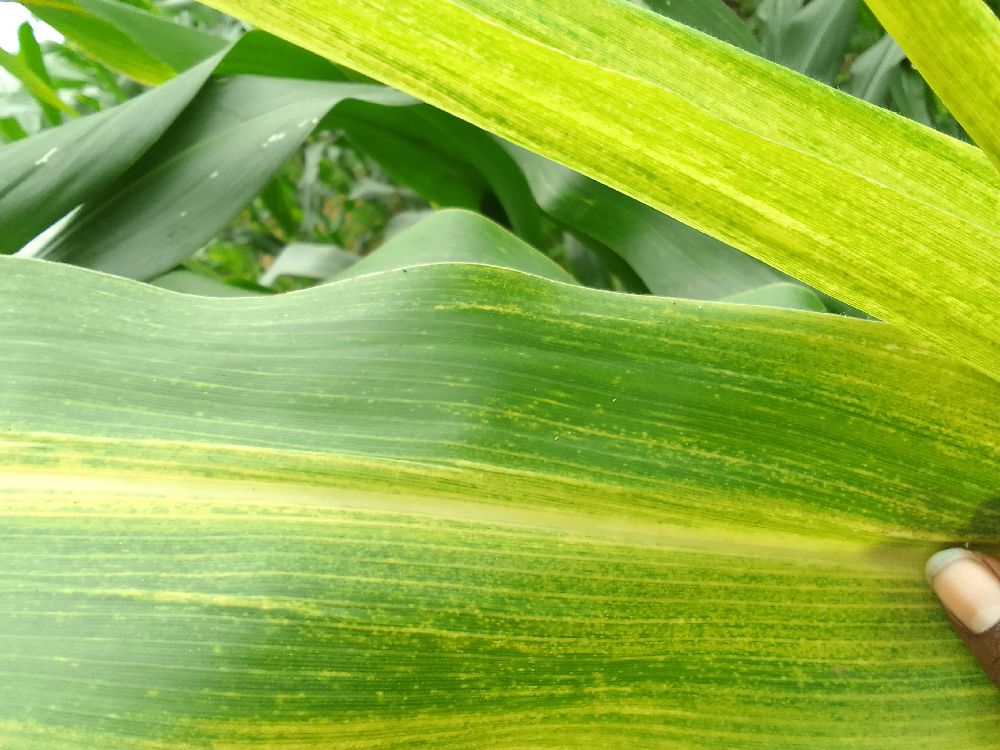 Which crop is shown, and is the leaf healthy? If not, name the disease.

maize, maize lethal necrosis
